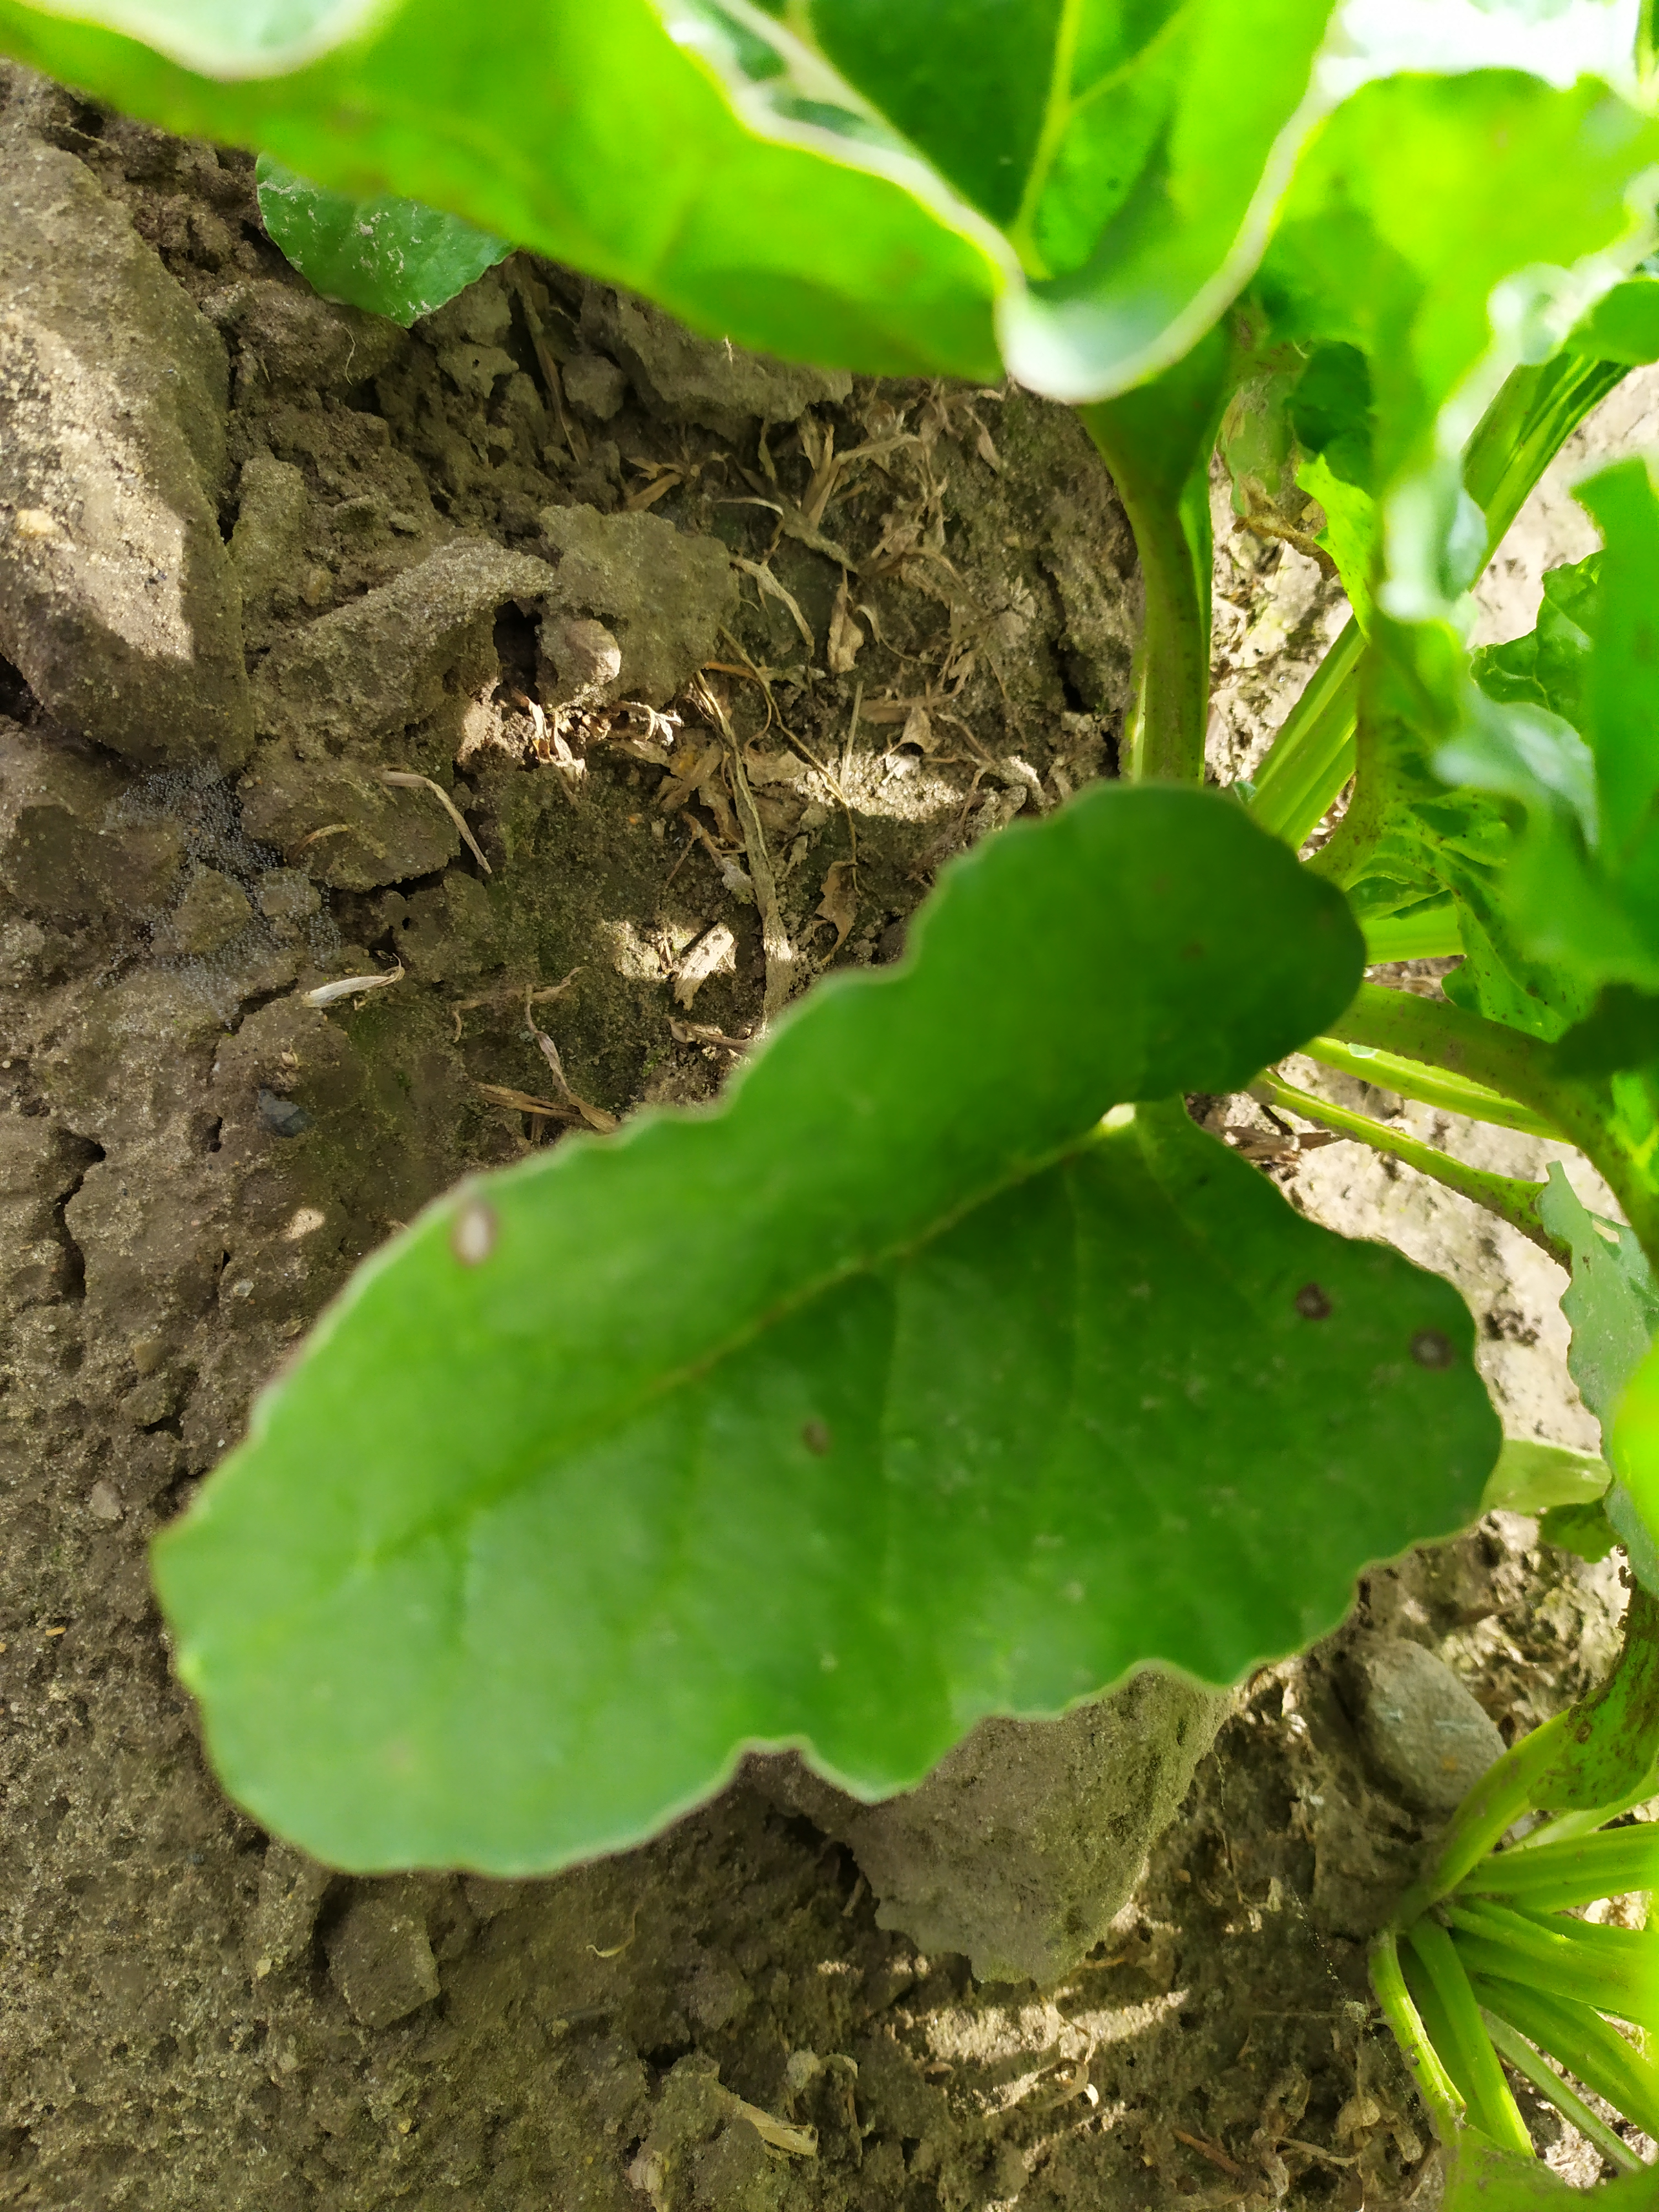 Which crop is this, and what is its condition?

beet, cercospora
